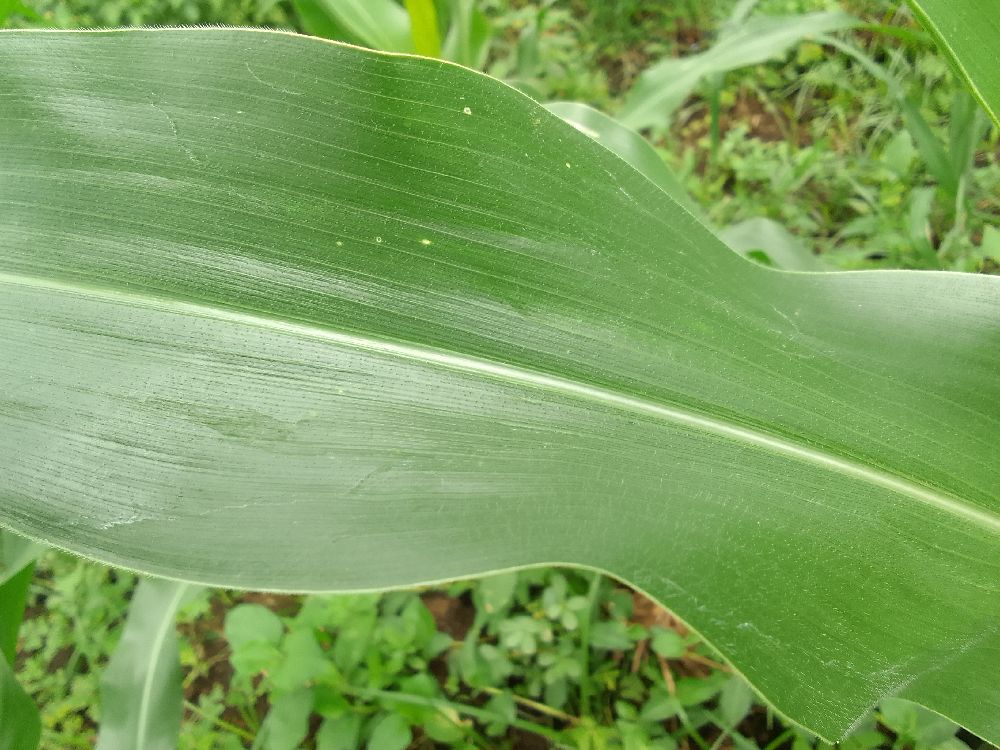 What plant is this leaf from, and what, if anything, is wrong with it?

maize, healthy
